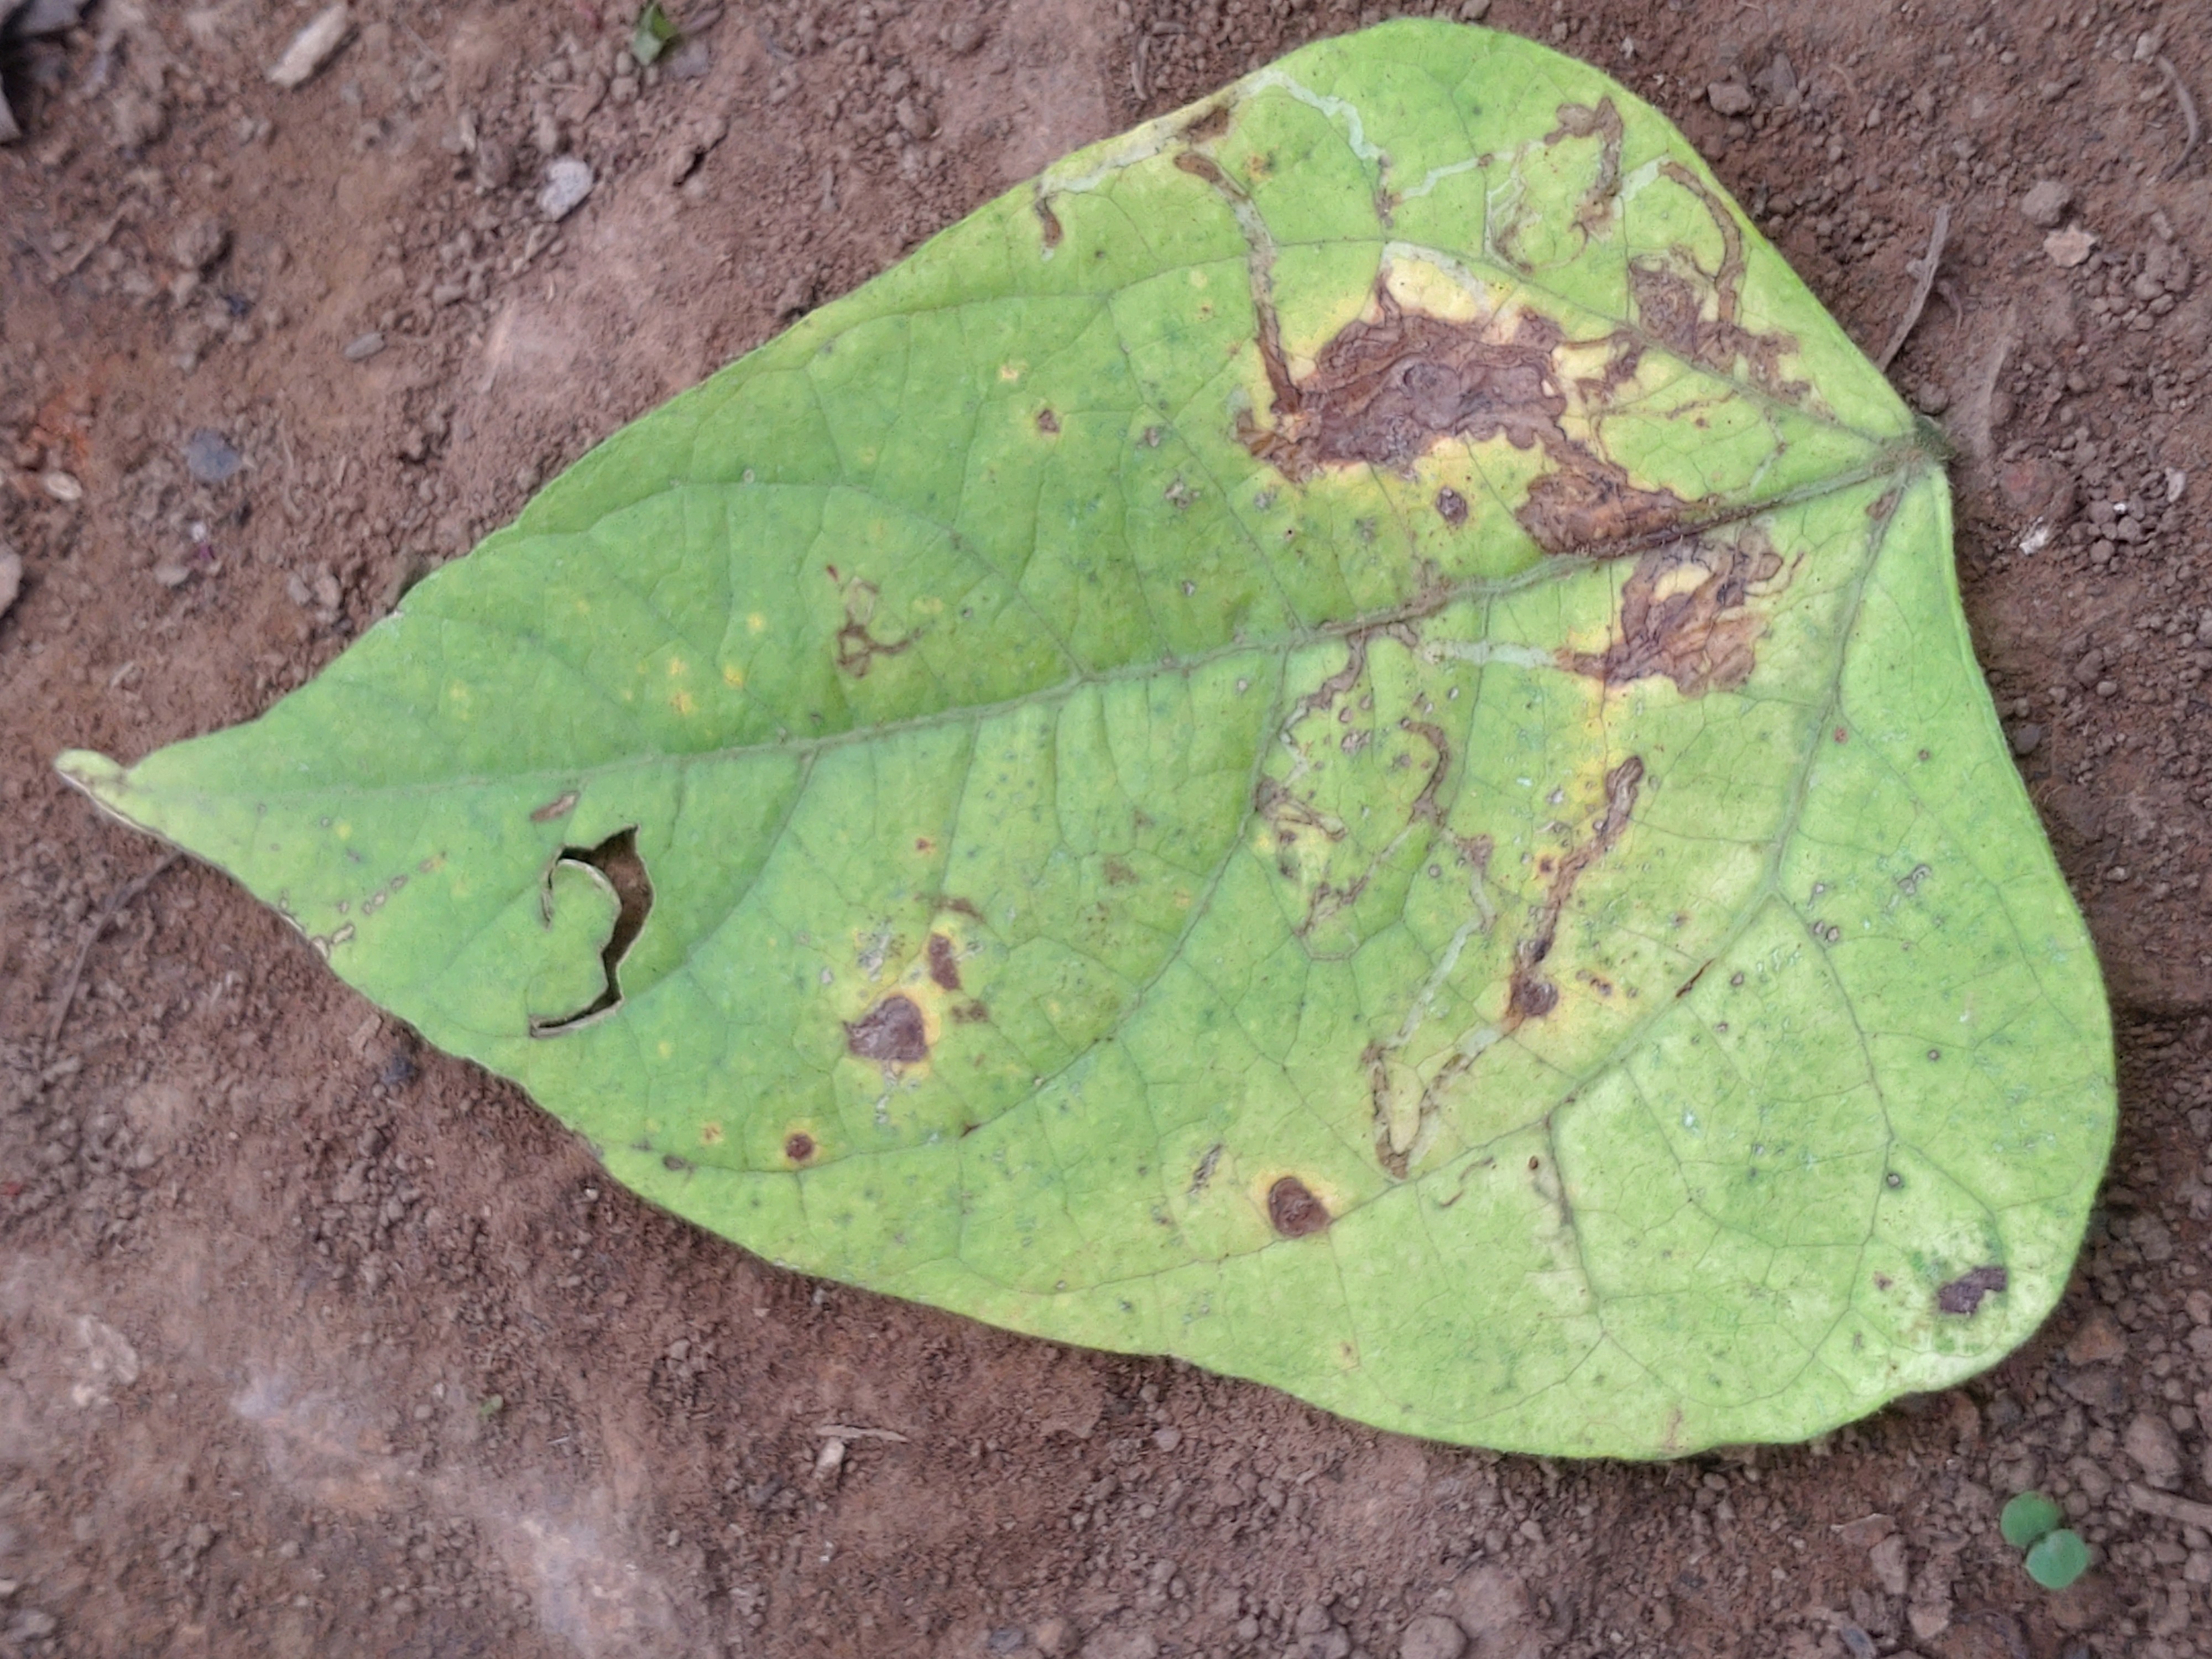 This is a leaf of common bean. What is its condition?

anthracnose
